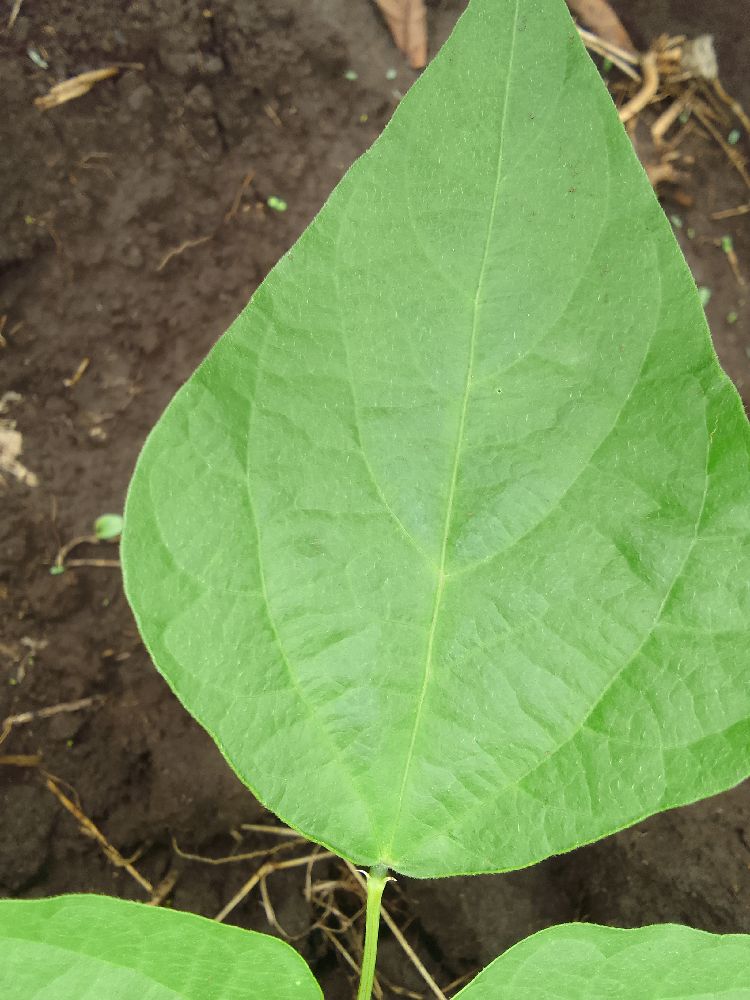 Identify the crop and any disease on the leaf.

common bean, healthy
